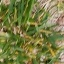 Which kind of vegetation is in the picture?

grass
